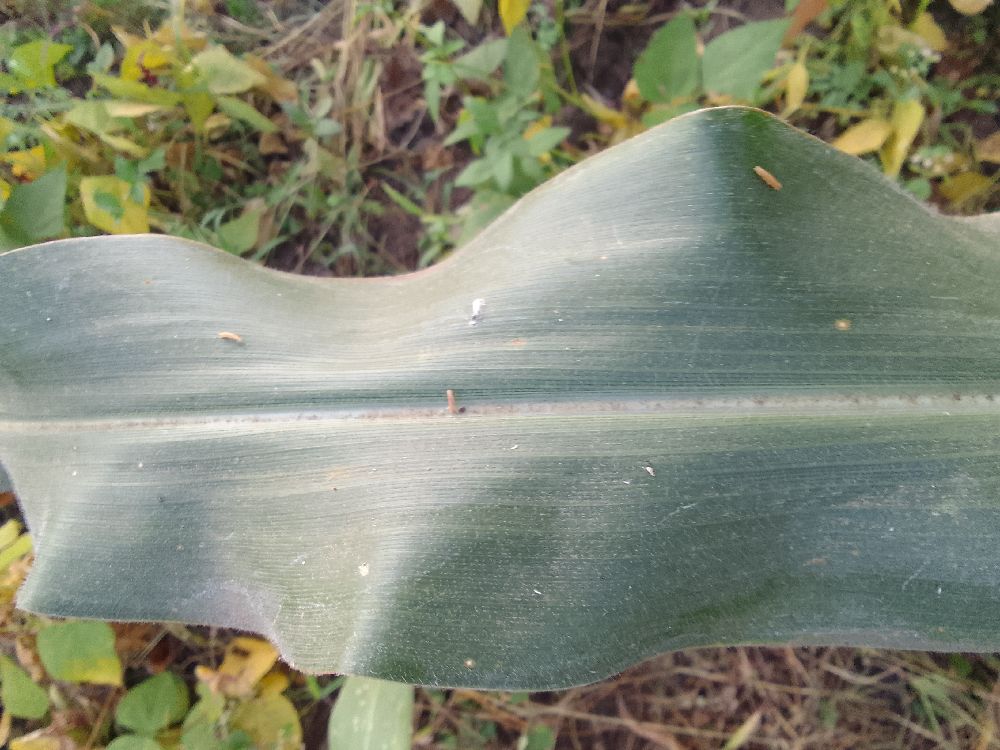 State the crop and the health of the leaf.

maize, healthy
